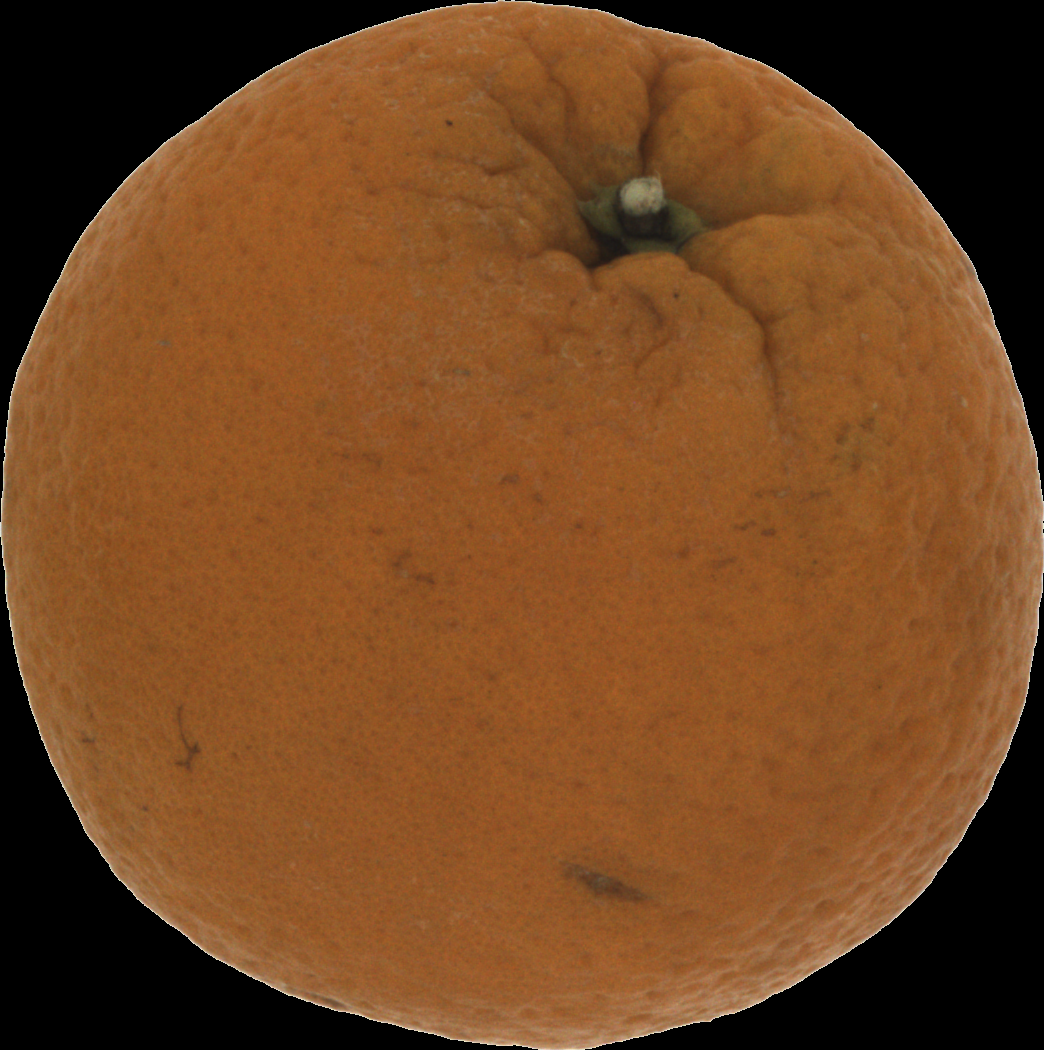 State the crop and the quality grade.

orange, bad
